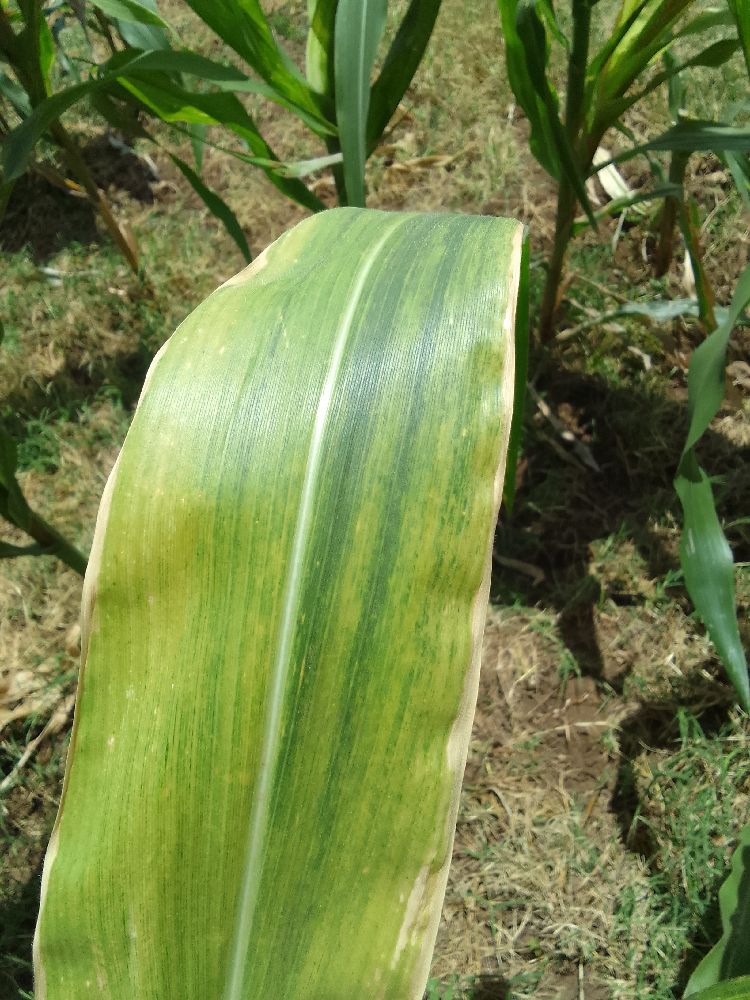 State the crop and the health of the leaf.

maize, maize lethal necrosis
